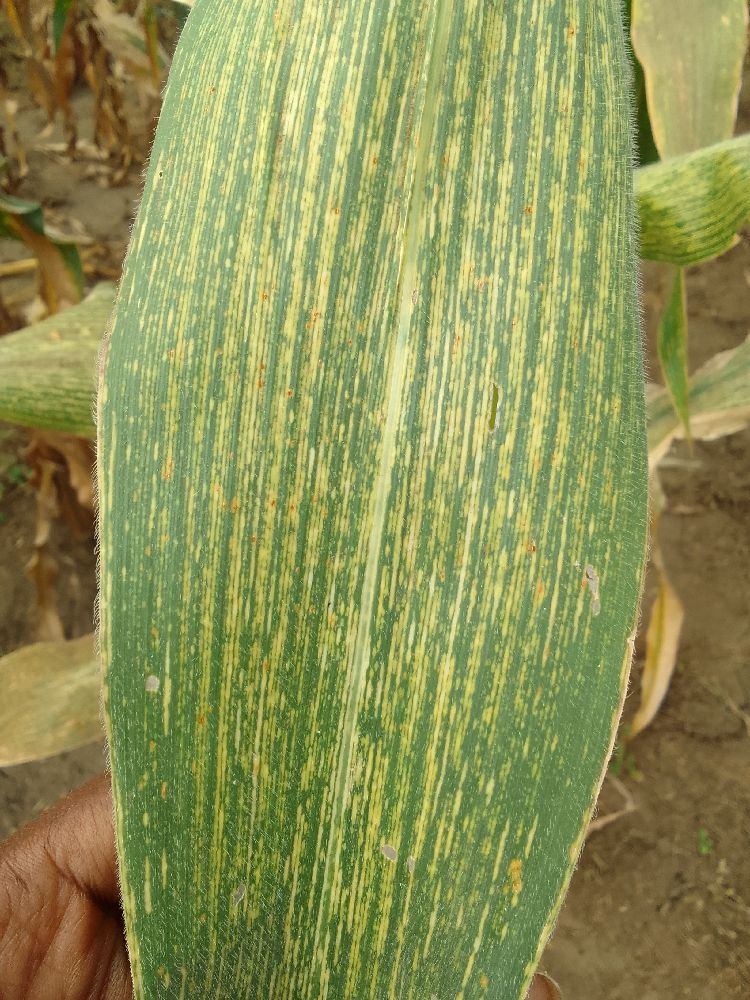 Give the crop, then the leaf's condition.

maize, maize streak virus
